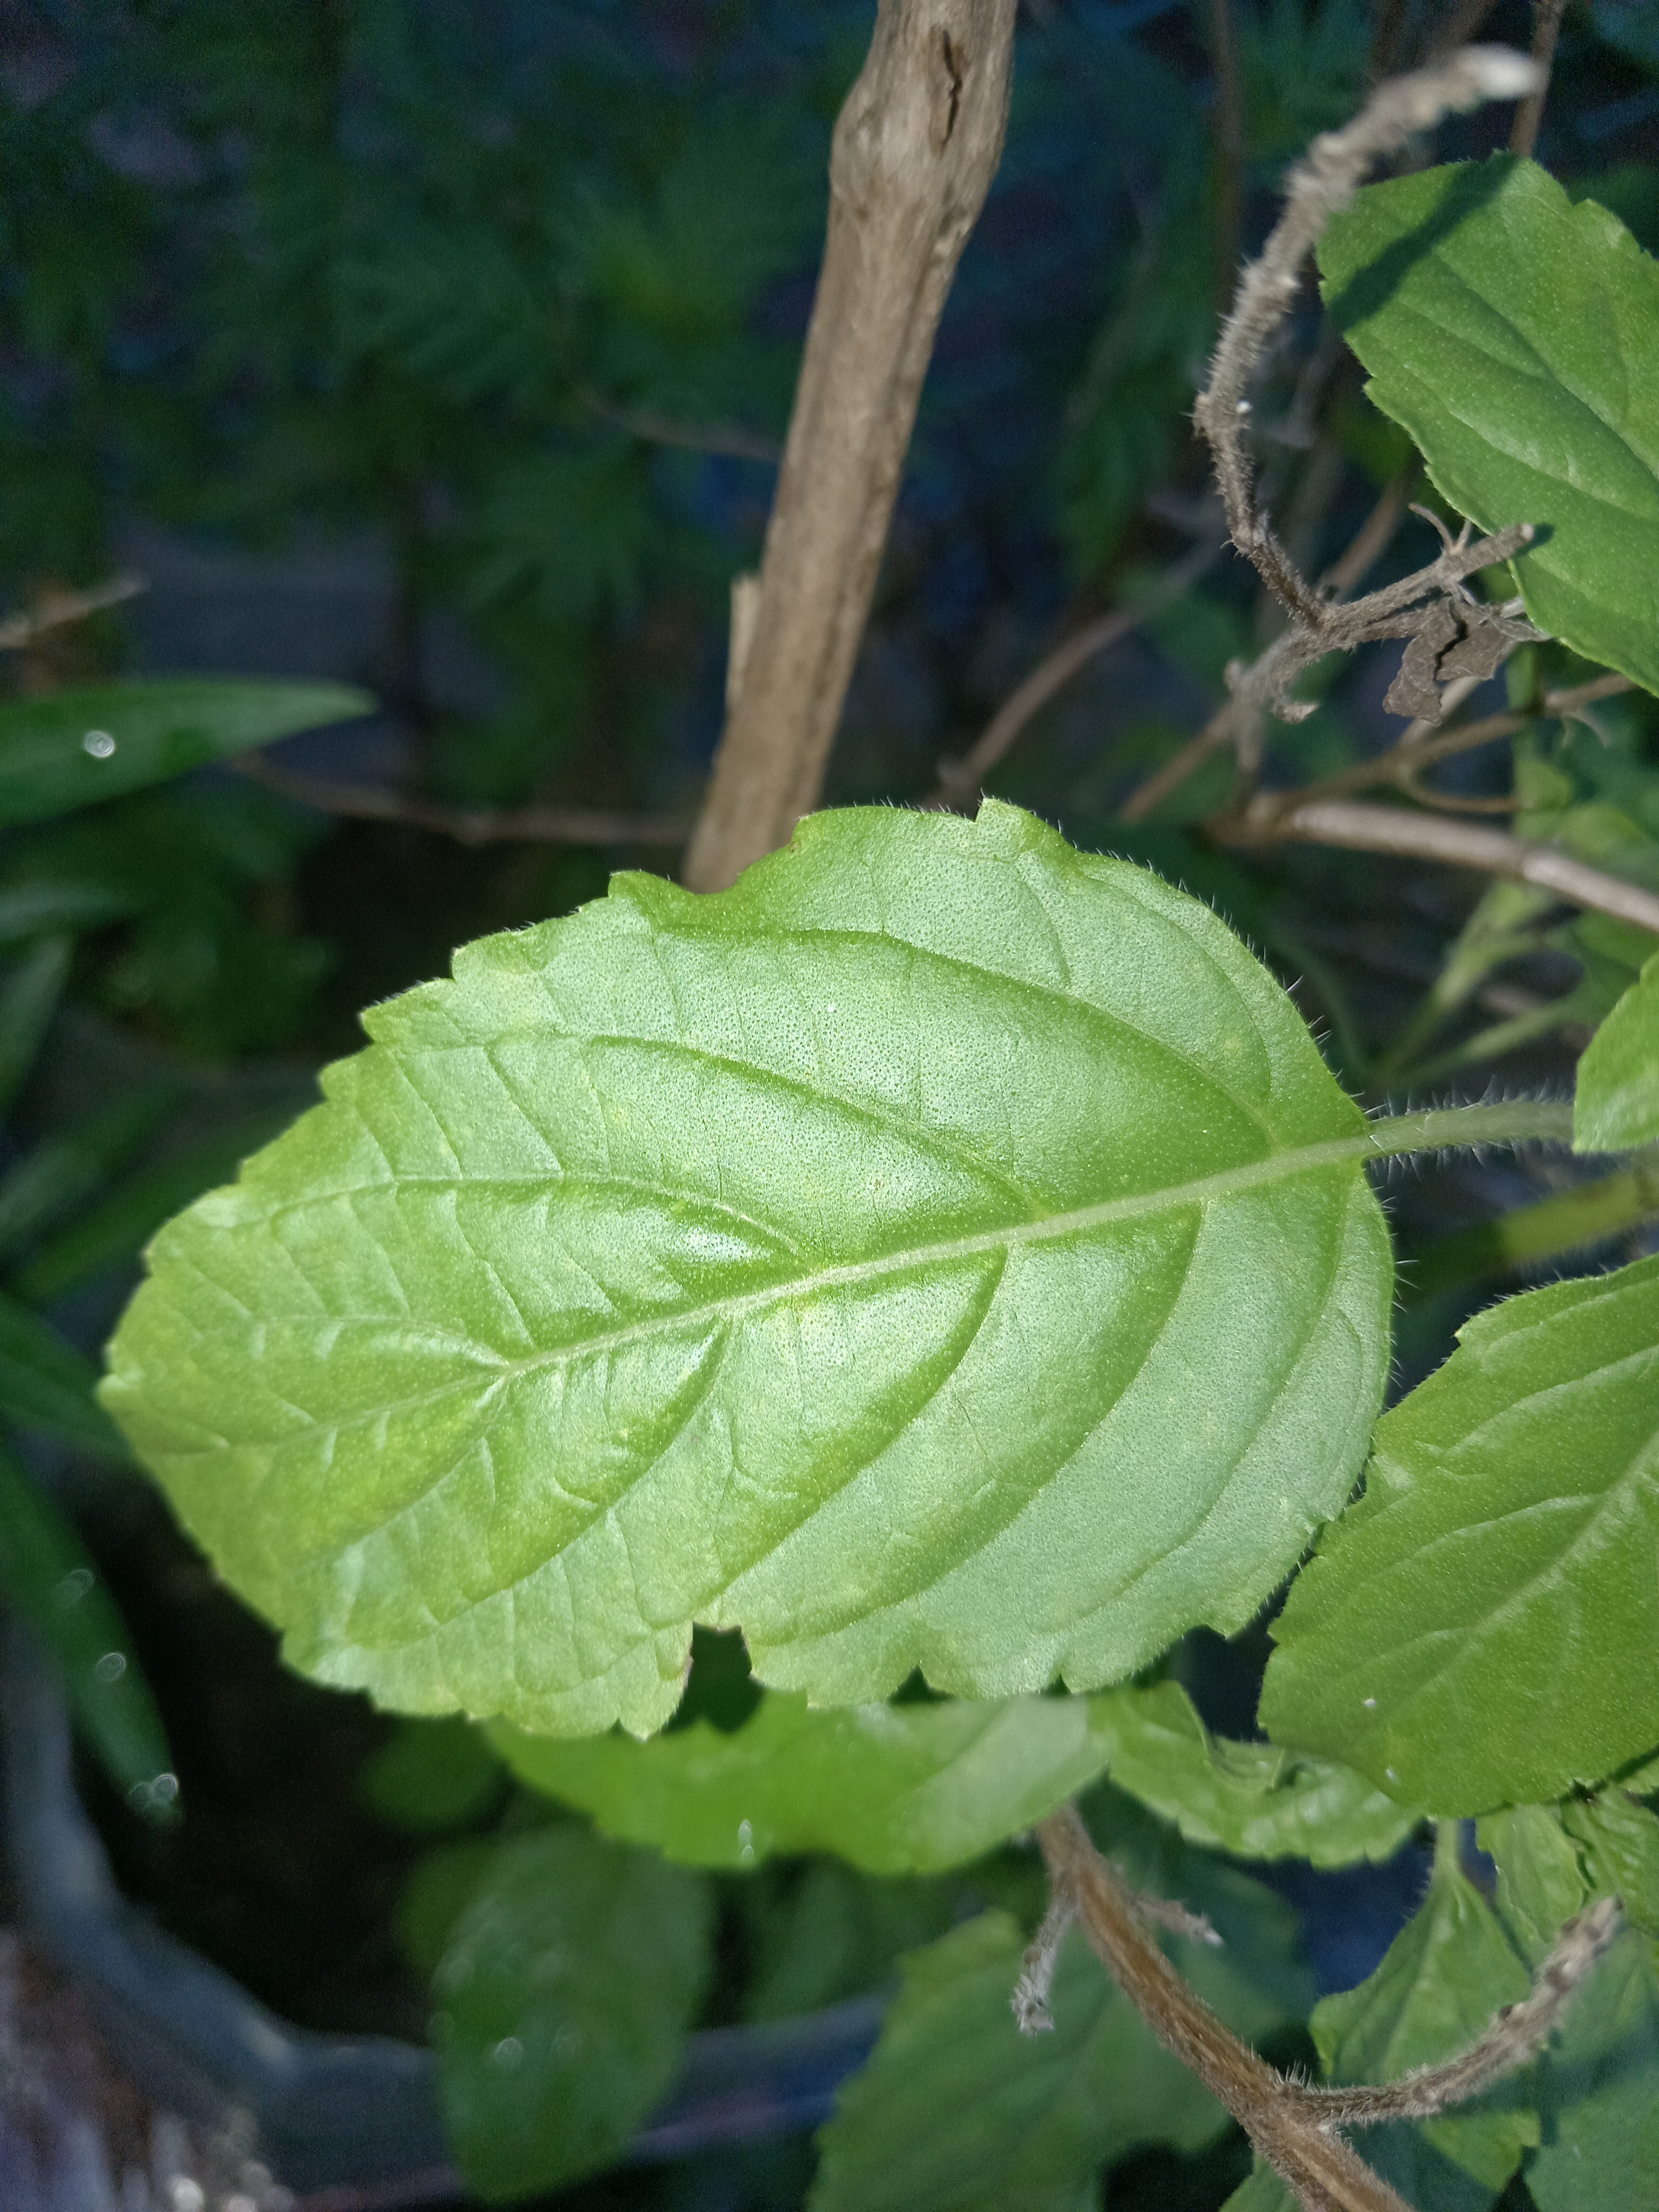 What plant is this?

tulshi
